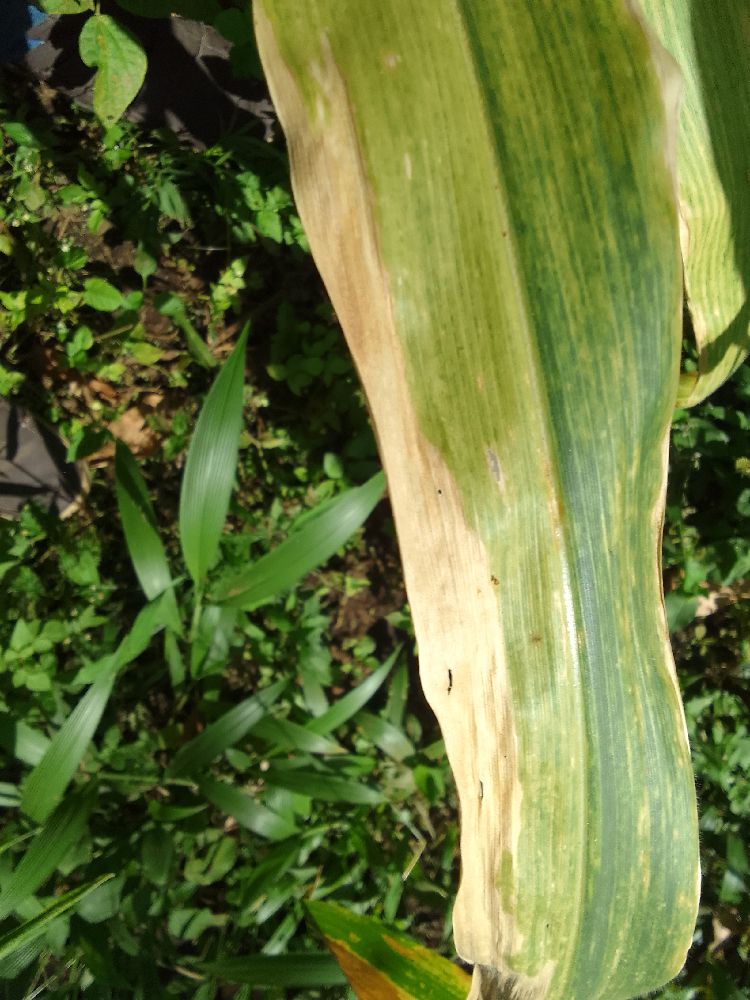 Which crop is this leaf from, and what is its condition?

maize, maize lethal necrosis
